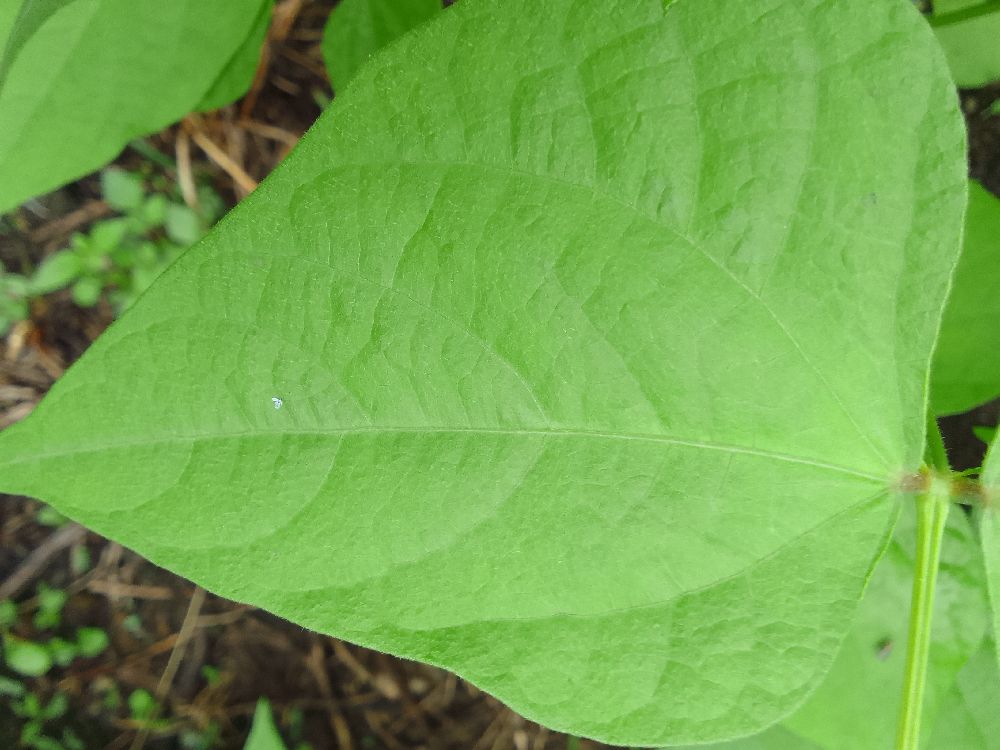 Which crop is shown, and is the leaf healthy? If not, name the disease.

common bean, healthy
